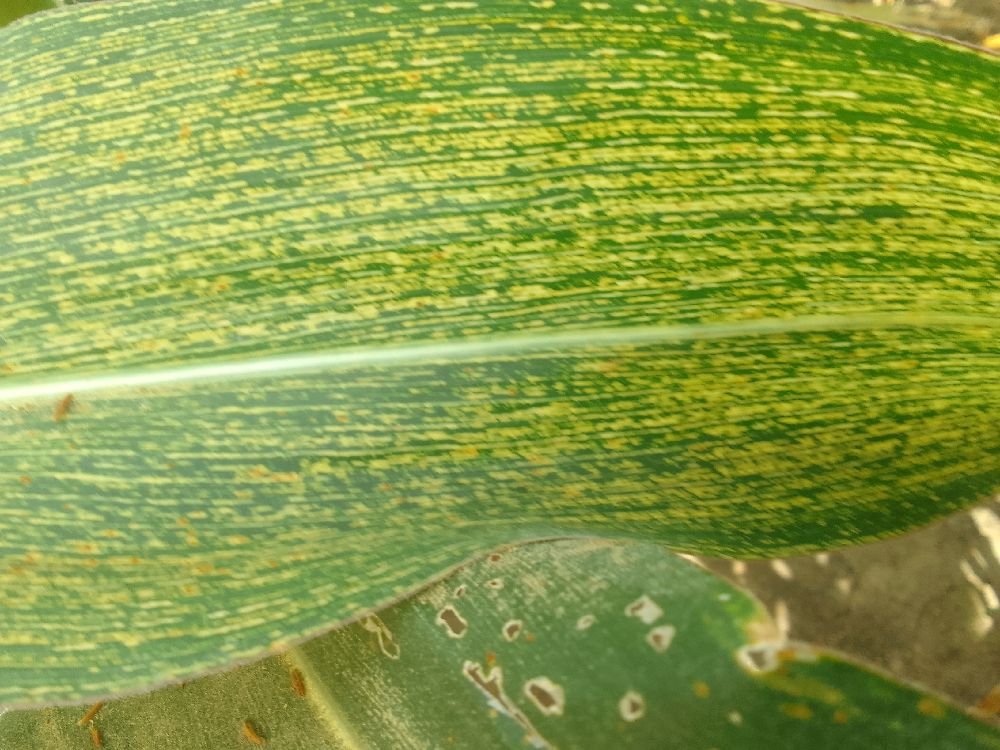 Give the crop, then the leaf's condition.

maize, maize streak virus
